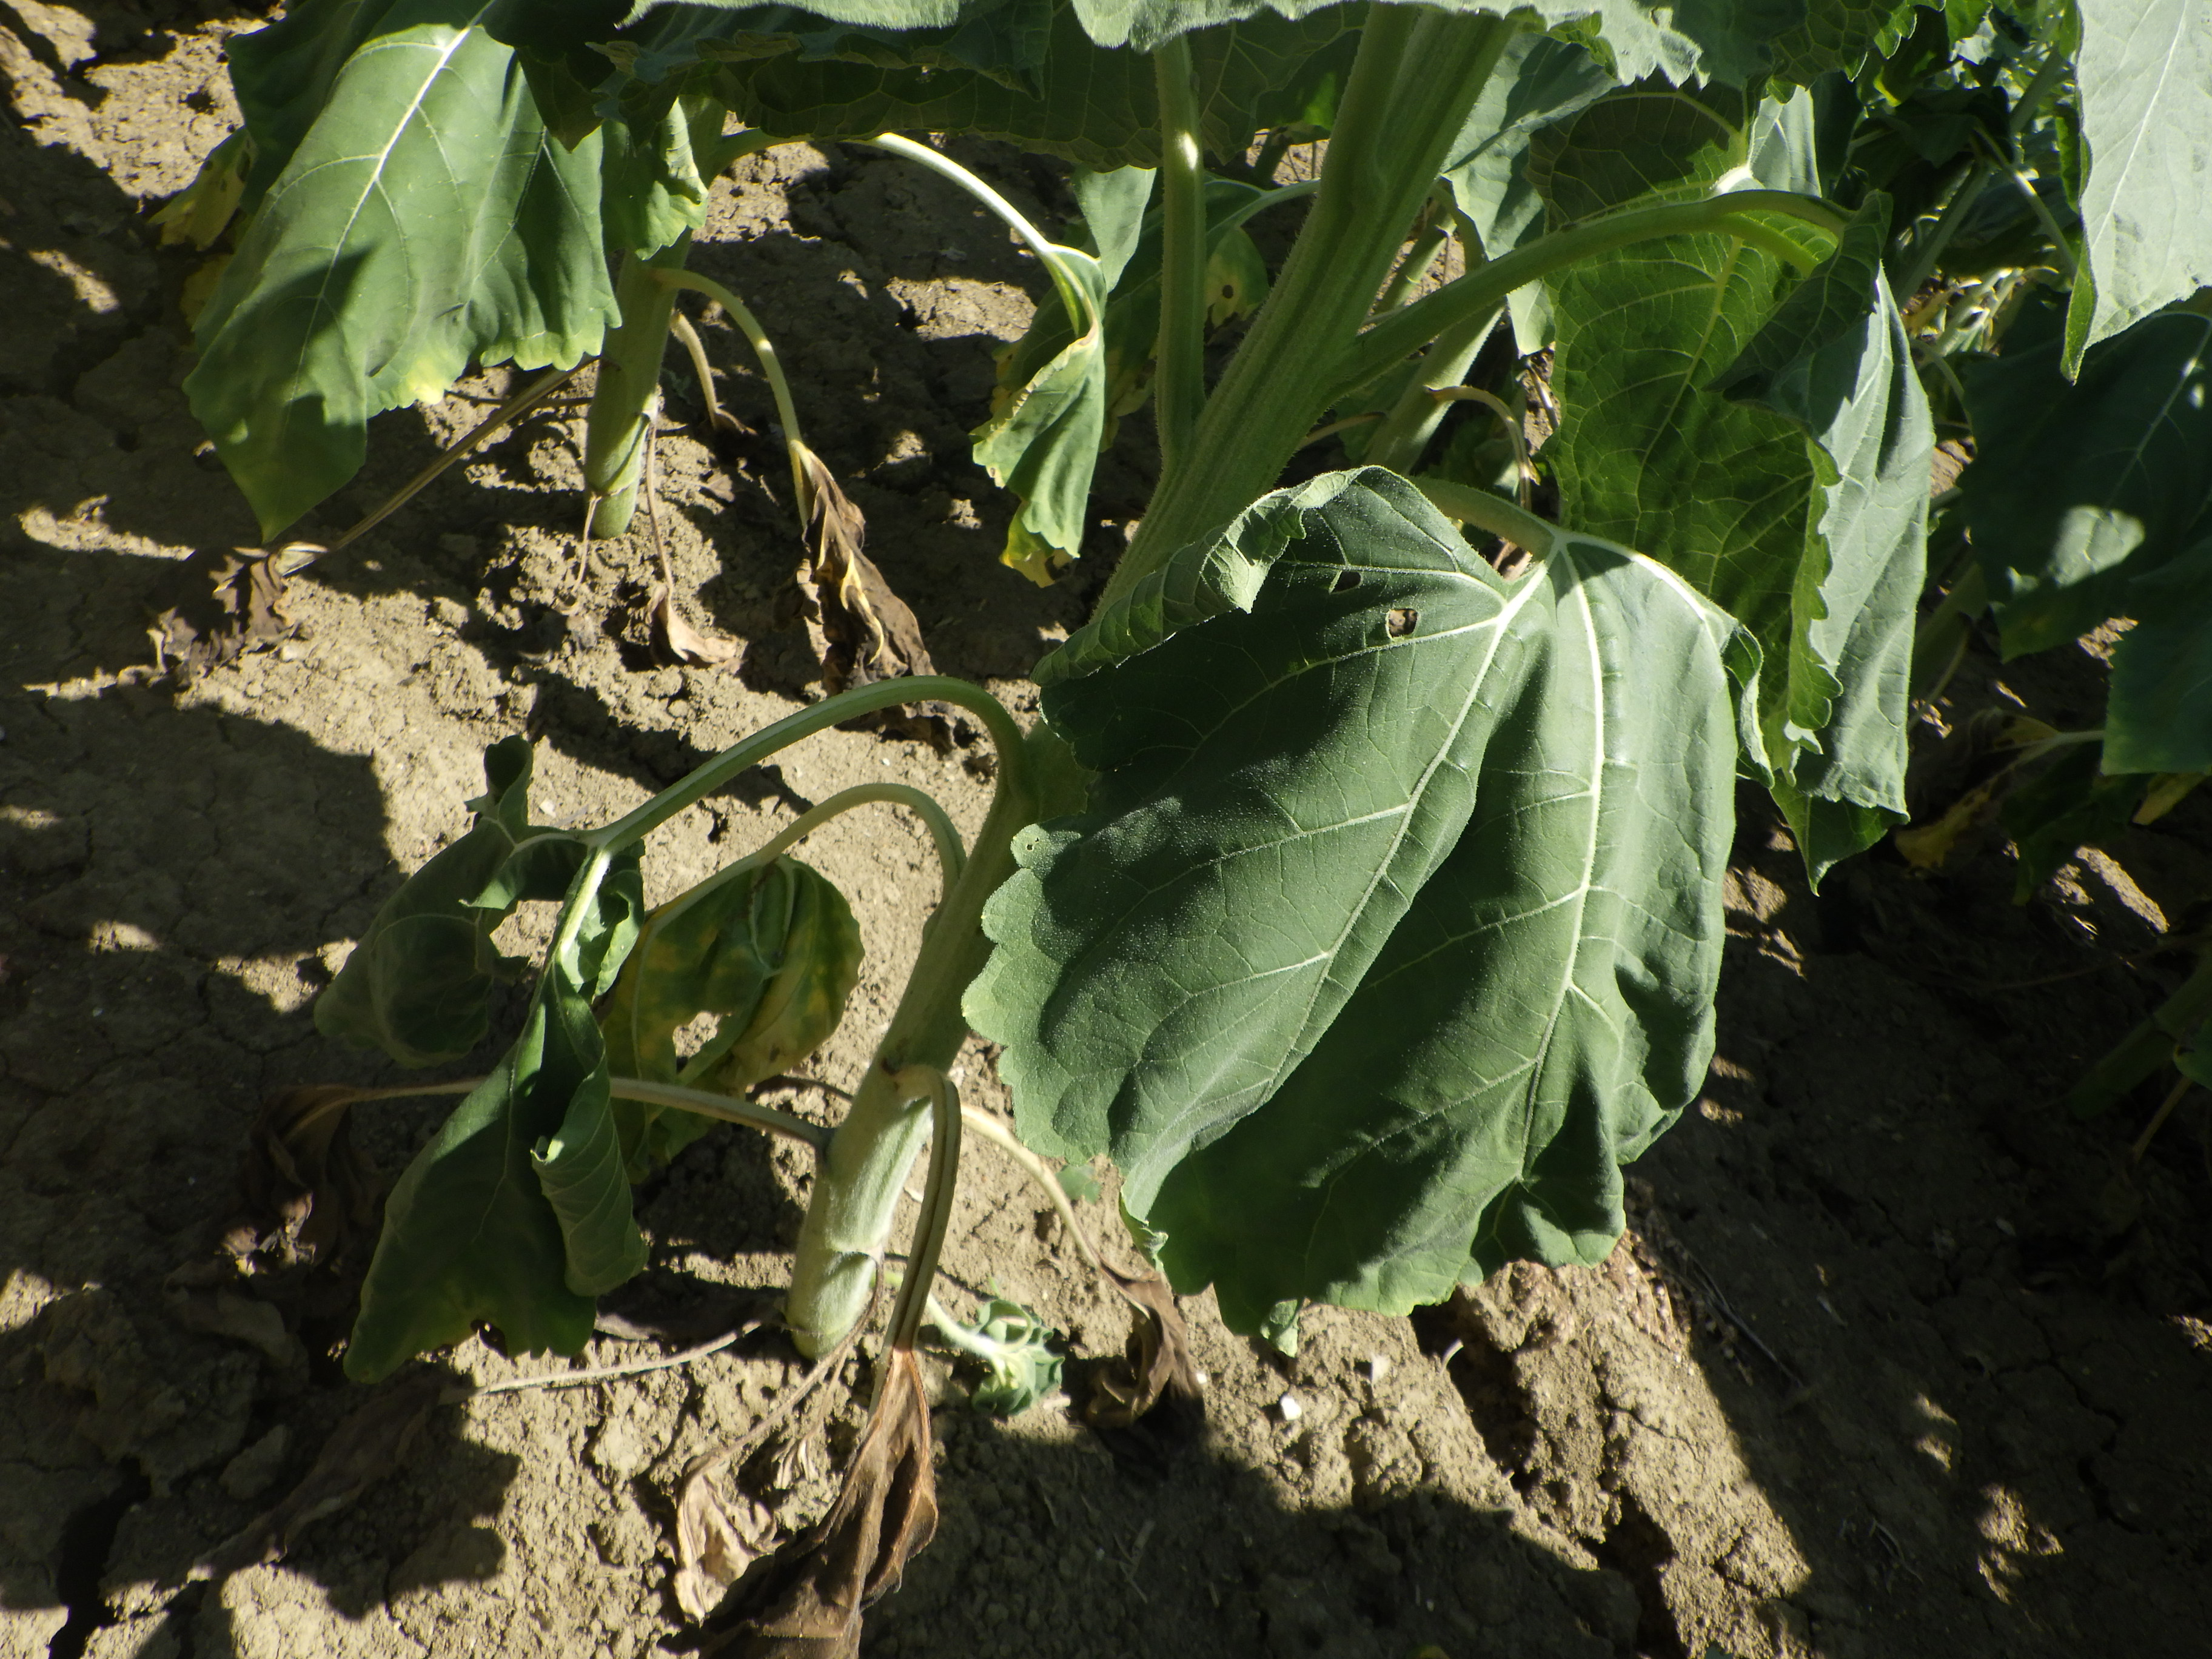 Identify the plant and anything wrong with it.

sunflower, phytophagous, verticillium wilt
